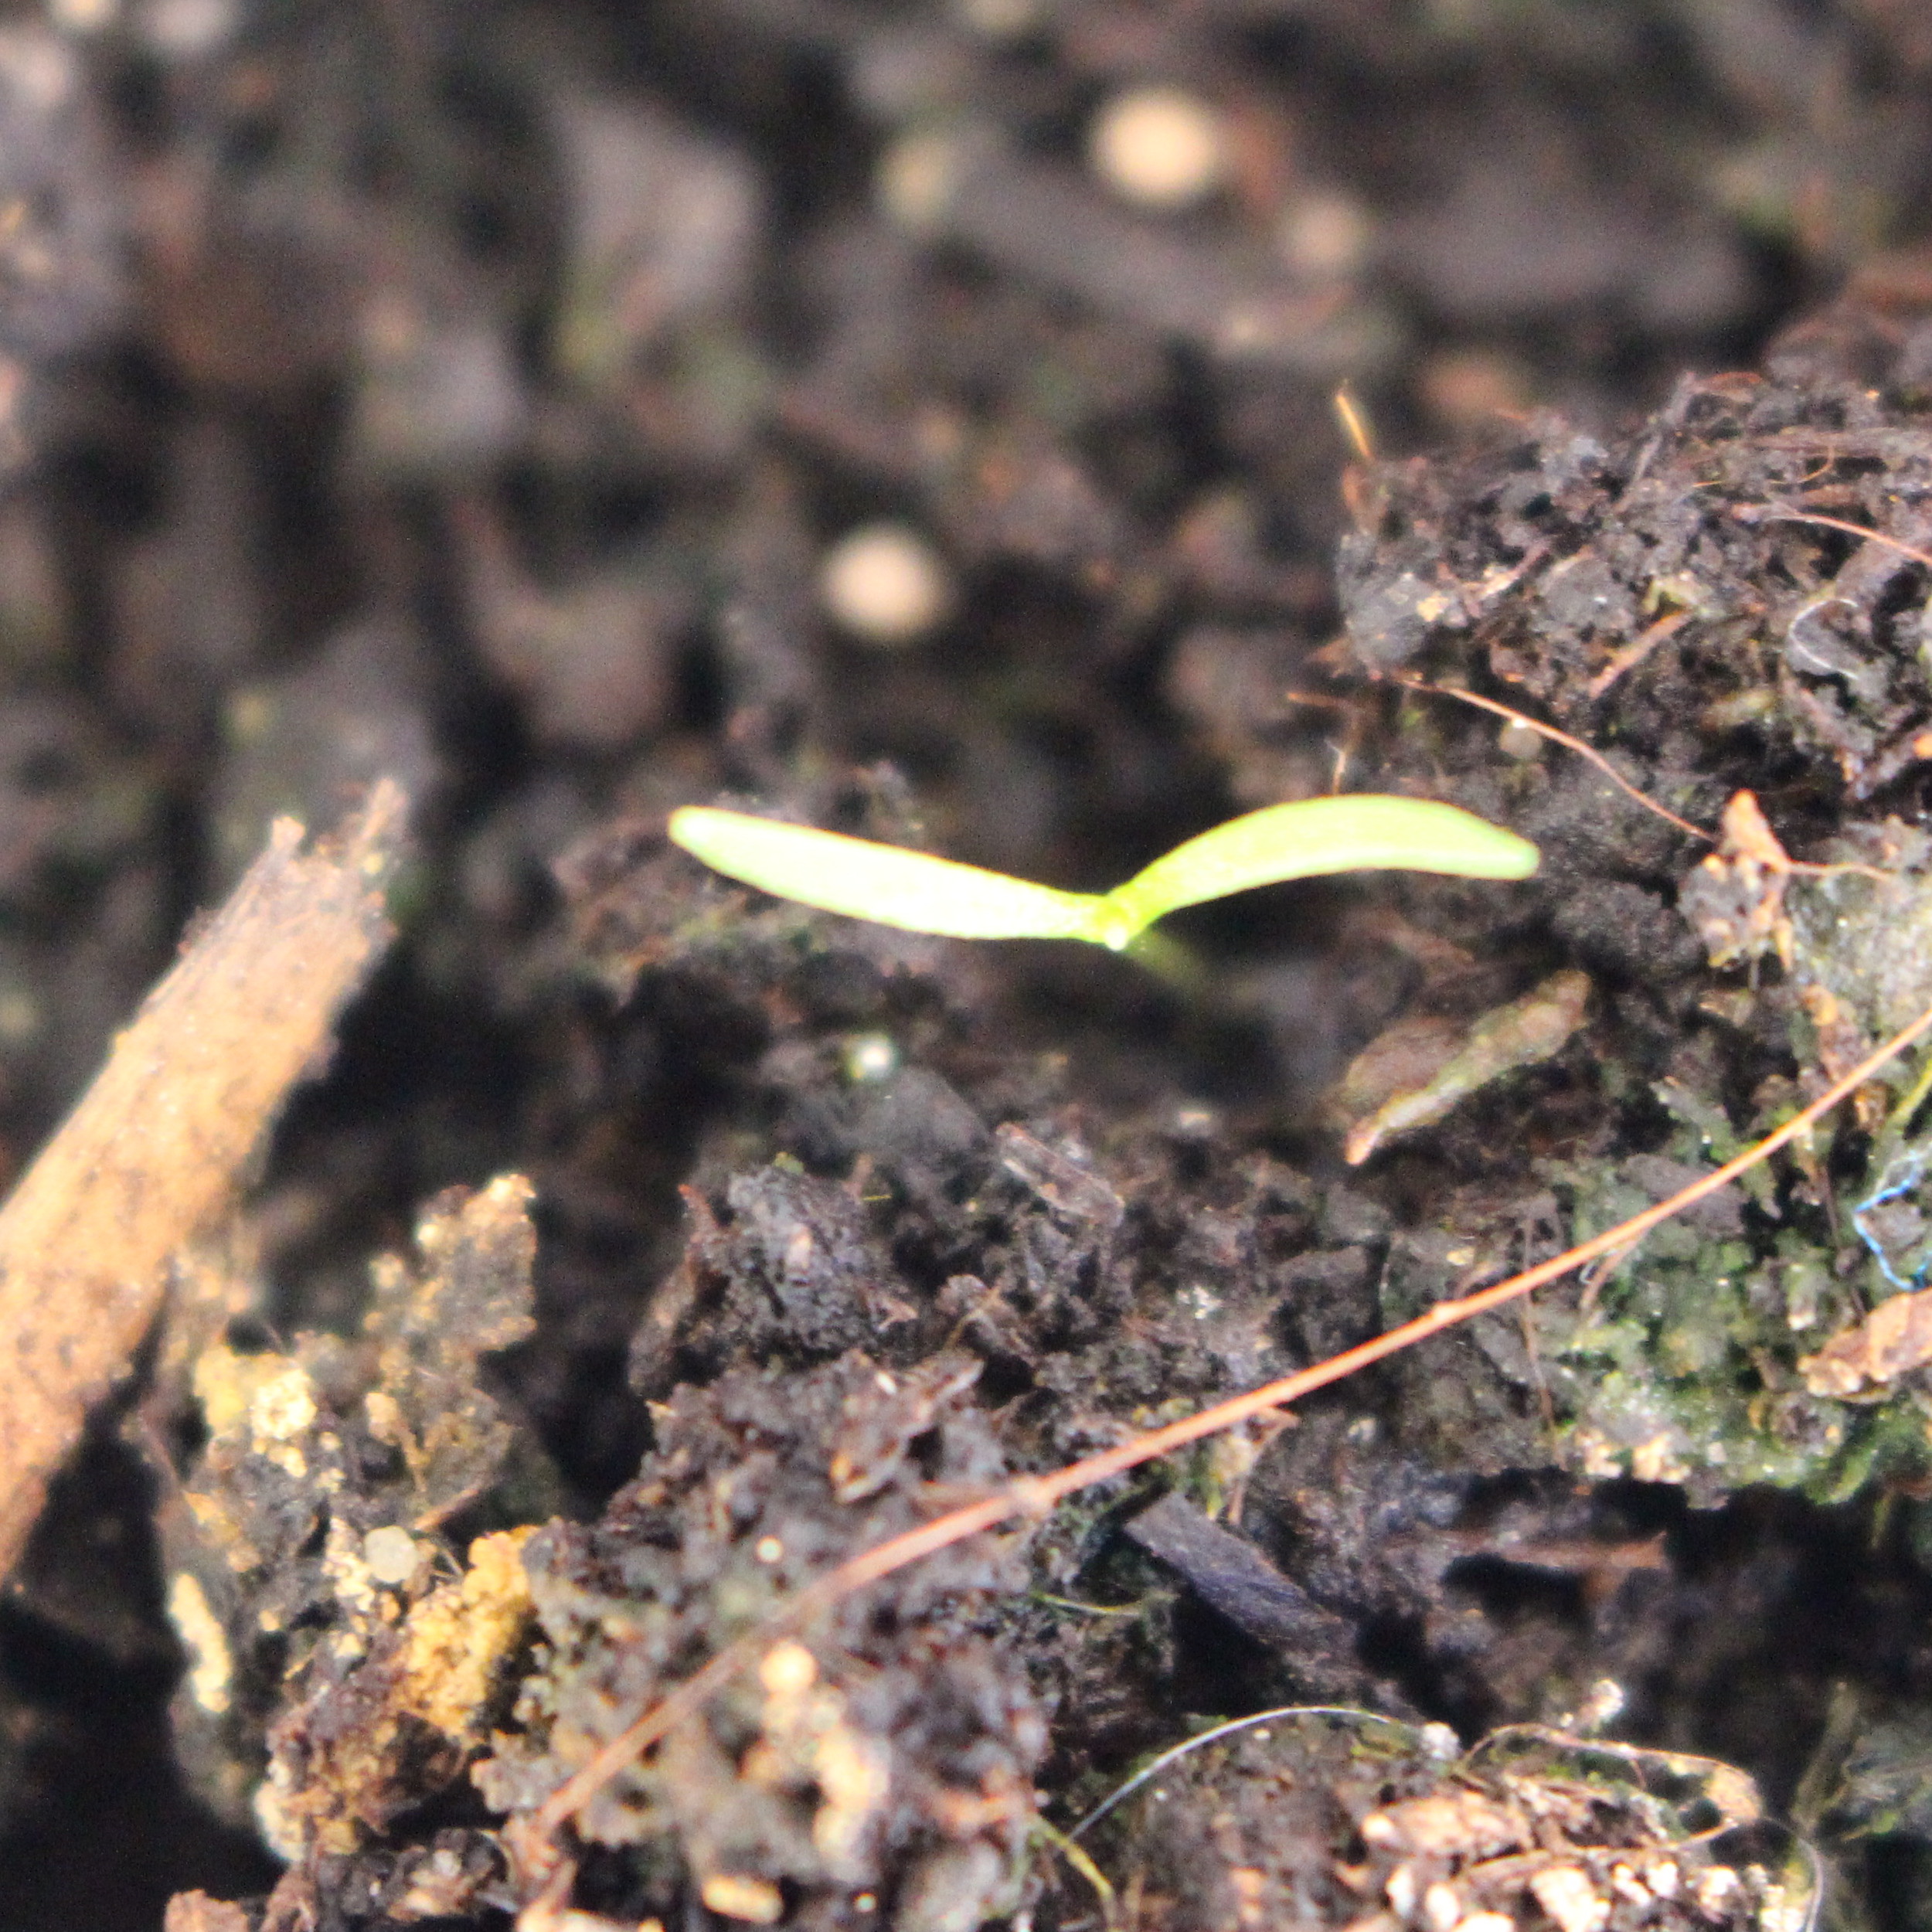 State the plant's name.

Papaver rhoeas
